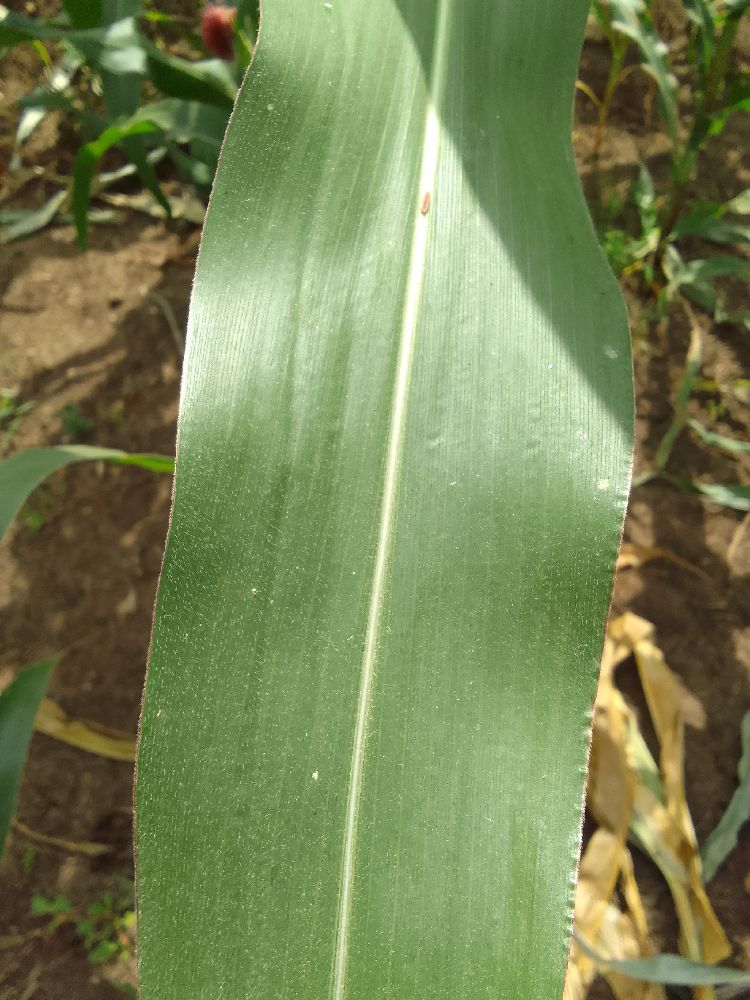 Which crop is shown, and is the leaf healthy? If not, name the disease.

maize, healthy
